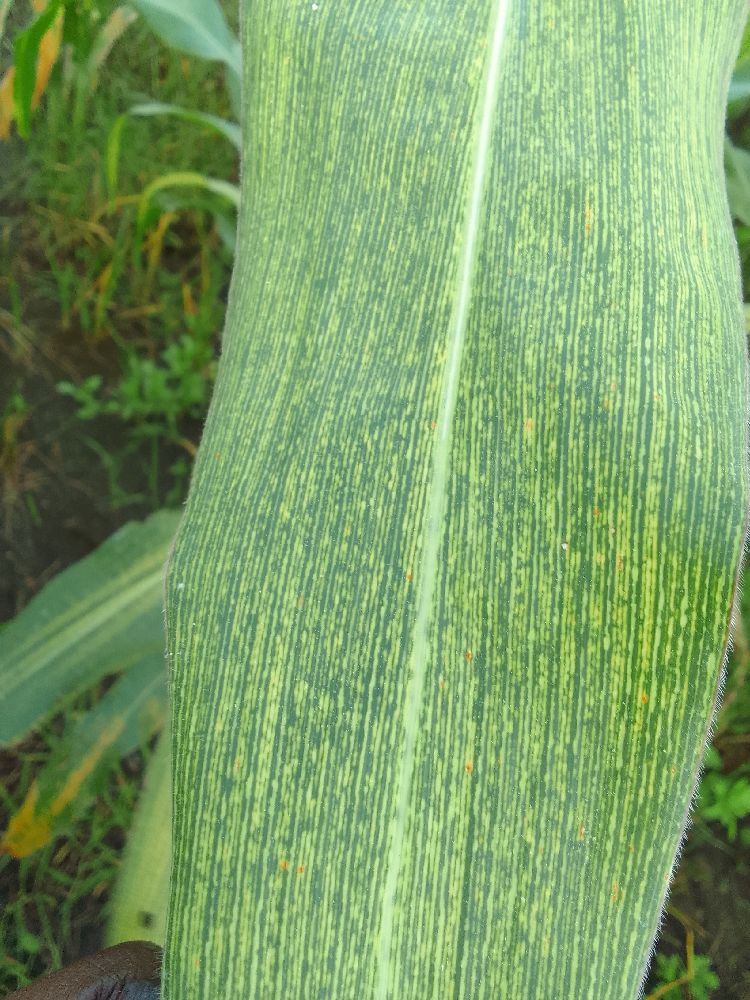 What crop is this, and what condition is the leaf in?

maize, maize streak virus
